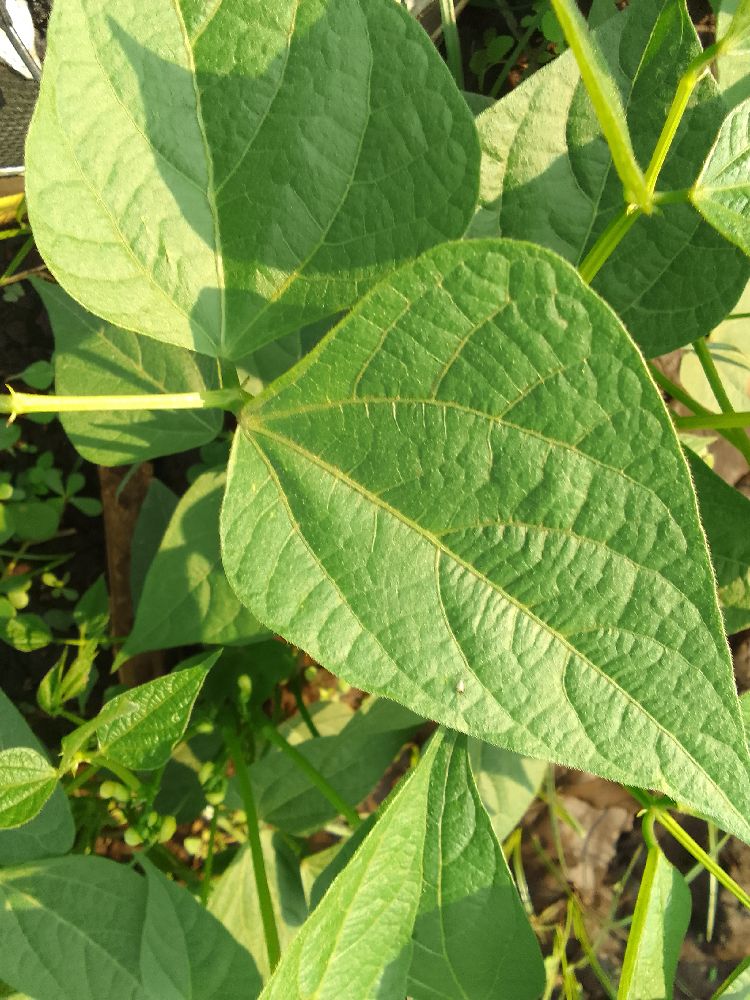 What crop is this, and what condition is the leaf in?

common bean, healthy
